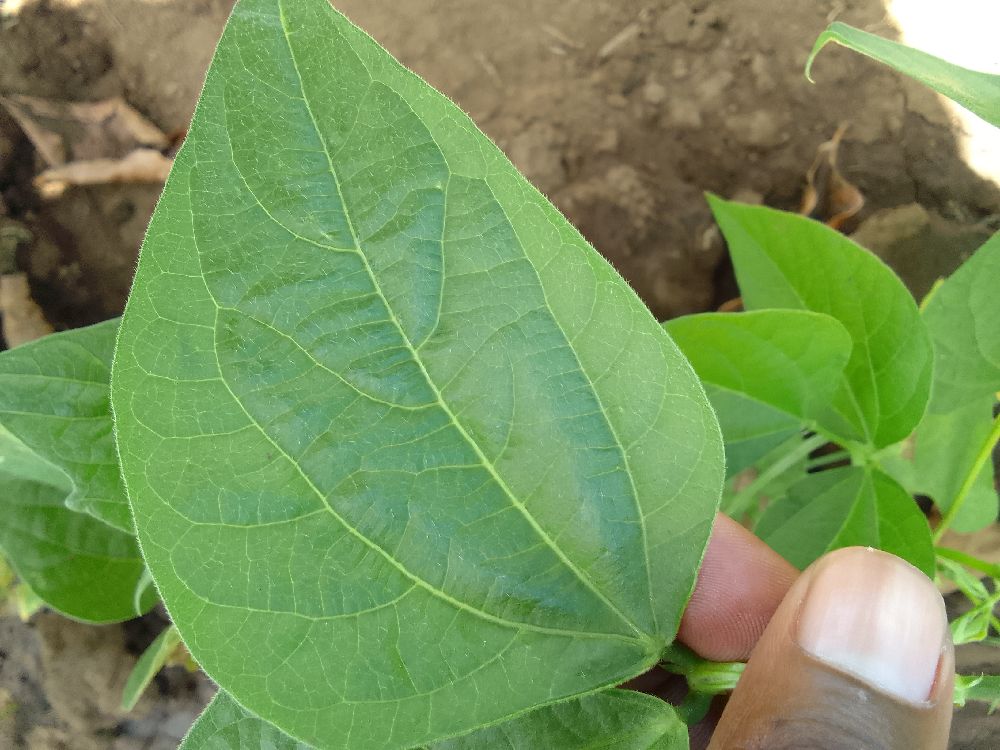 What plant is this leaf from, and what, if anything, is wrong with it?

common bean, healthy
